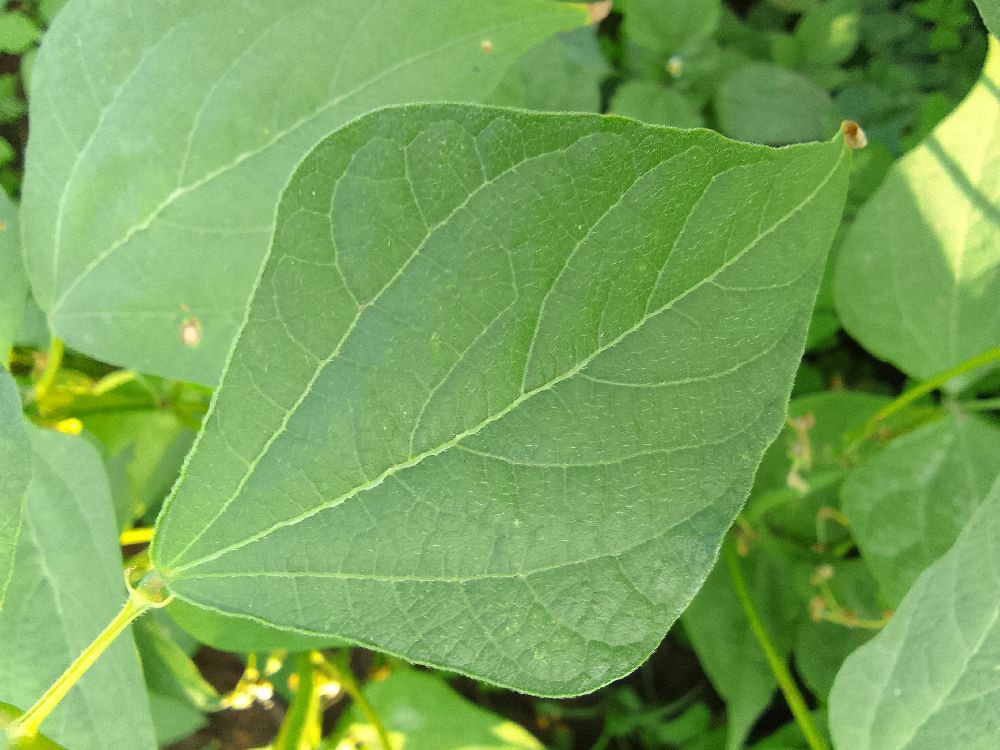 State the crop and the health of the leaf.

common bean, healthy
